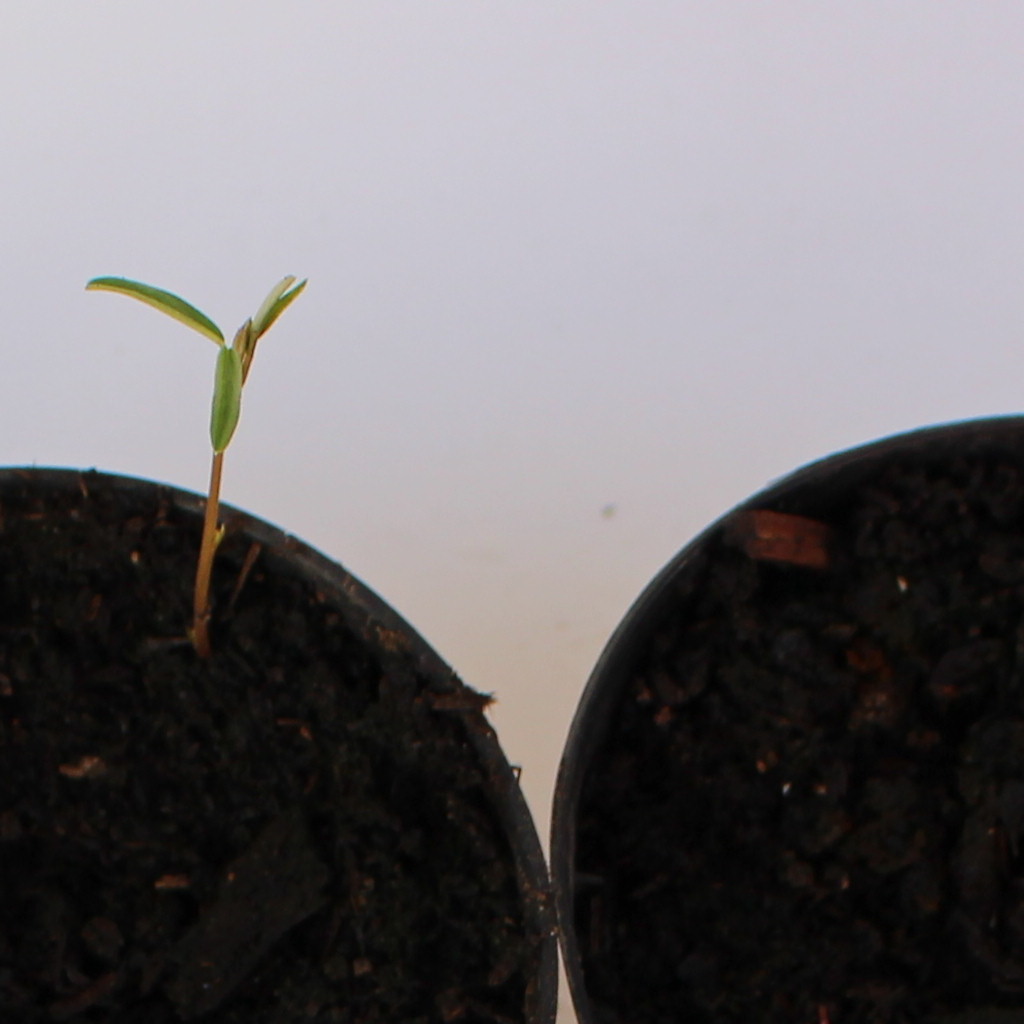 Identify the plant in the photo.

Vicia sativa
